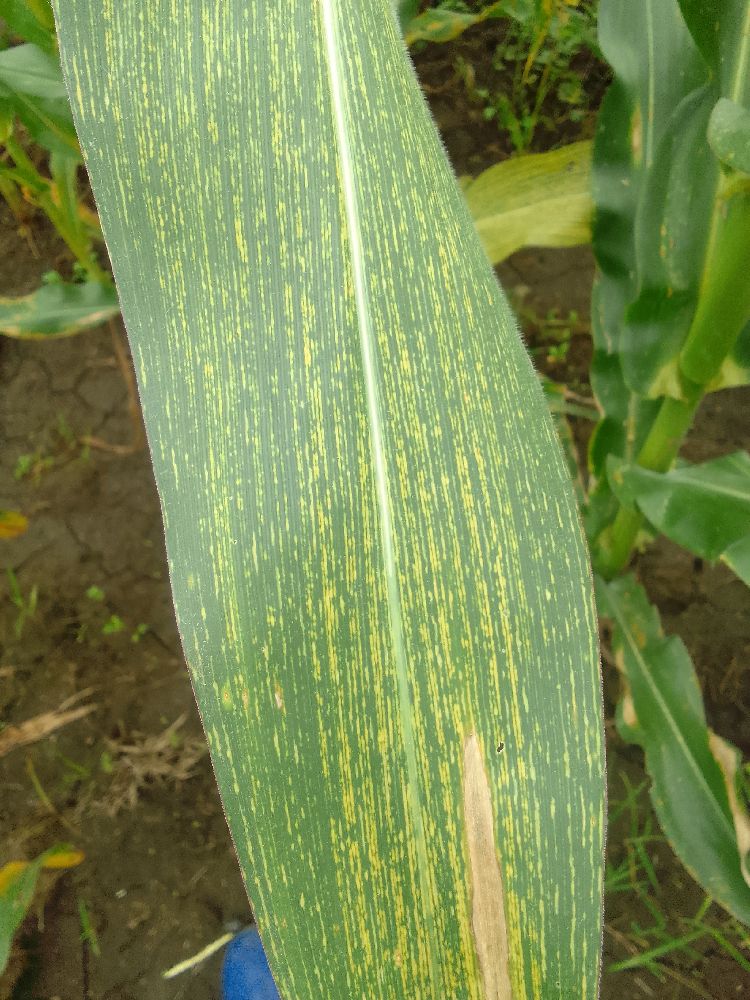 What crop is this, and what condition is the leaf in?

maize, maize streak virus
